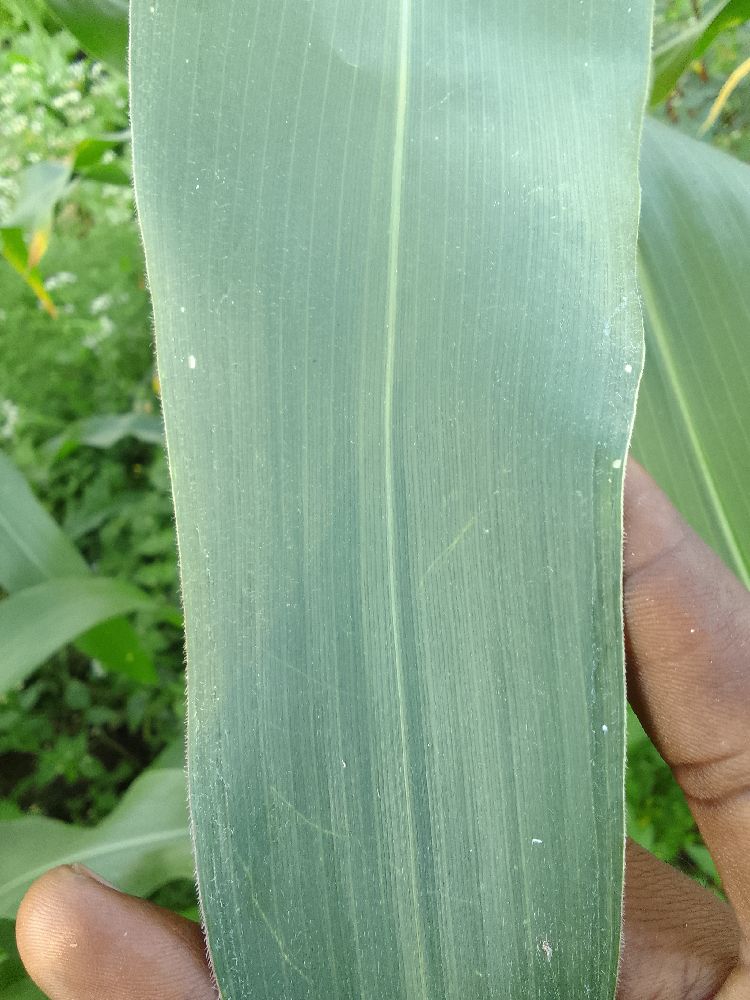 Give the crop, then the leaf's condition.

maize, healthy
